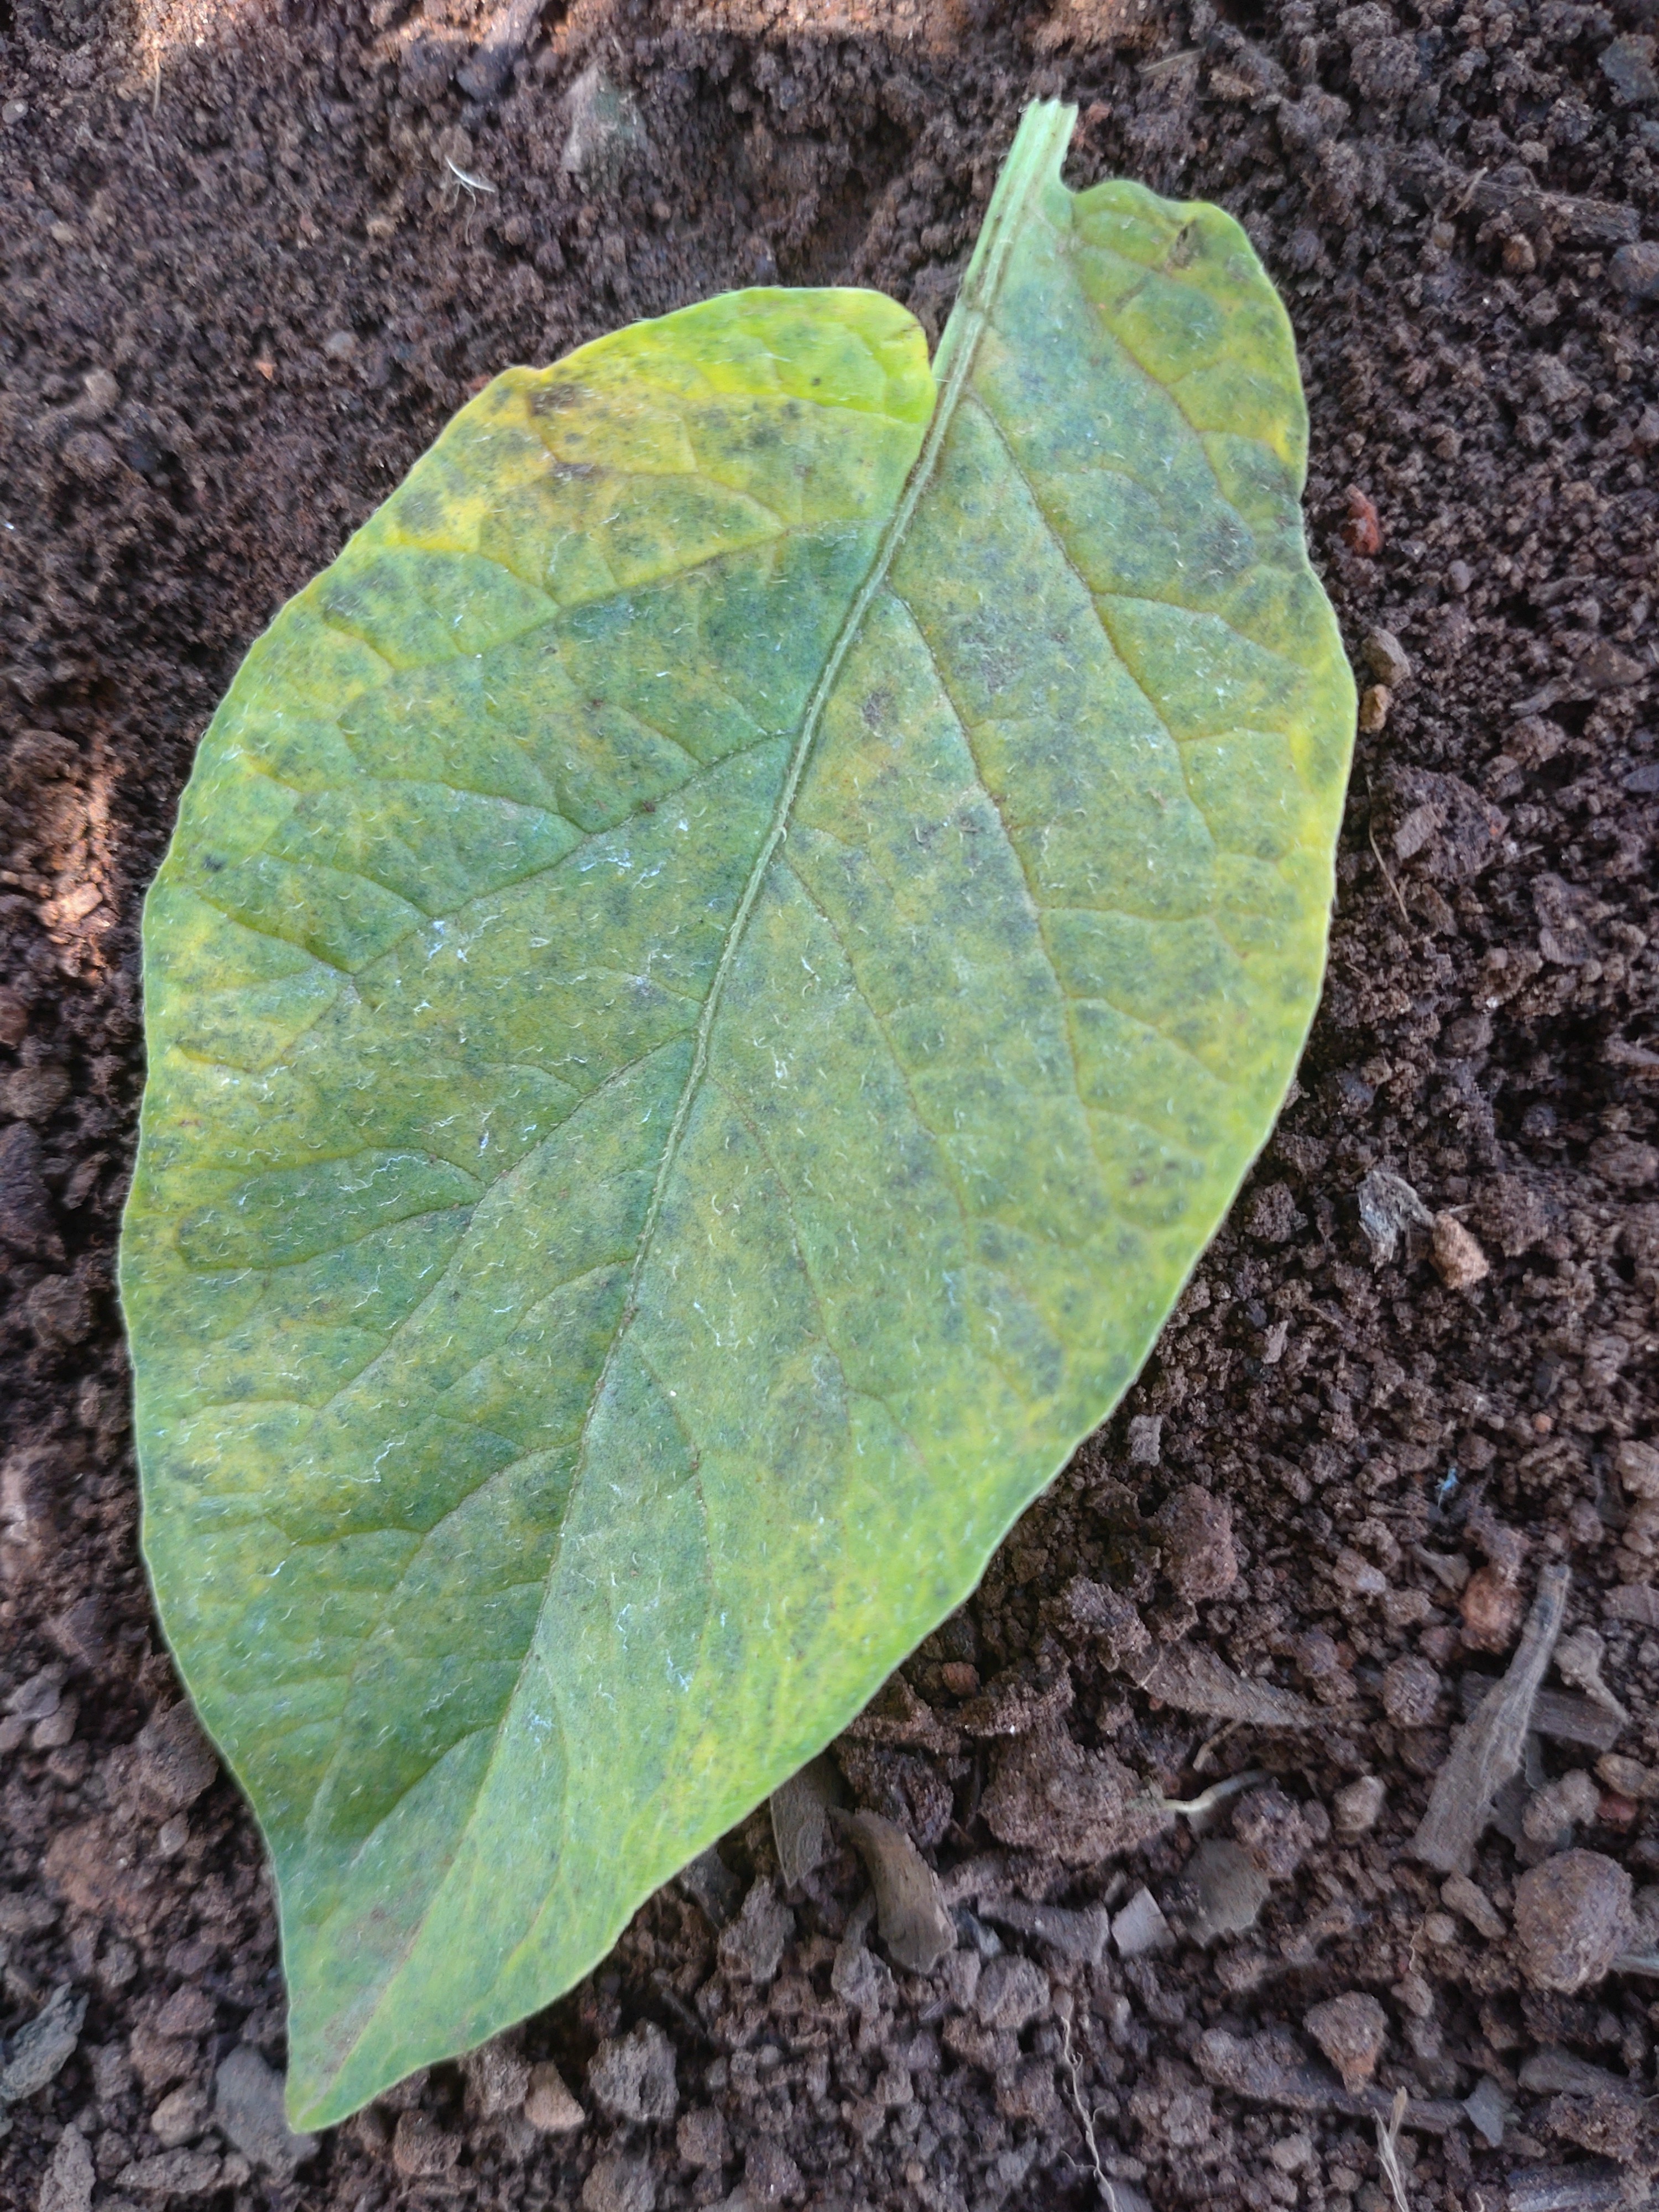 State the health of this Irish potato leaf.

late blight
